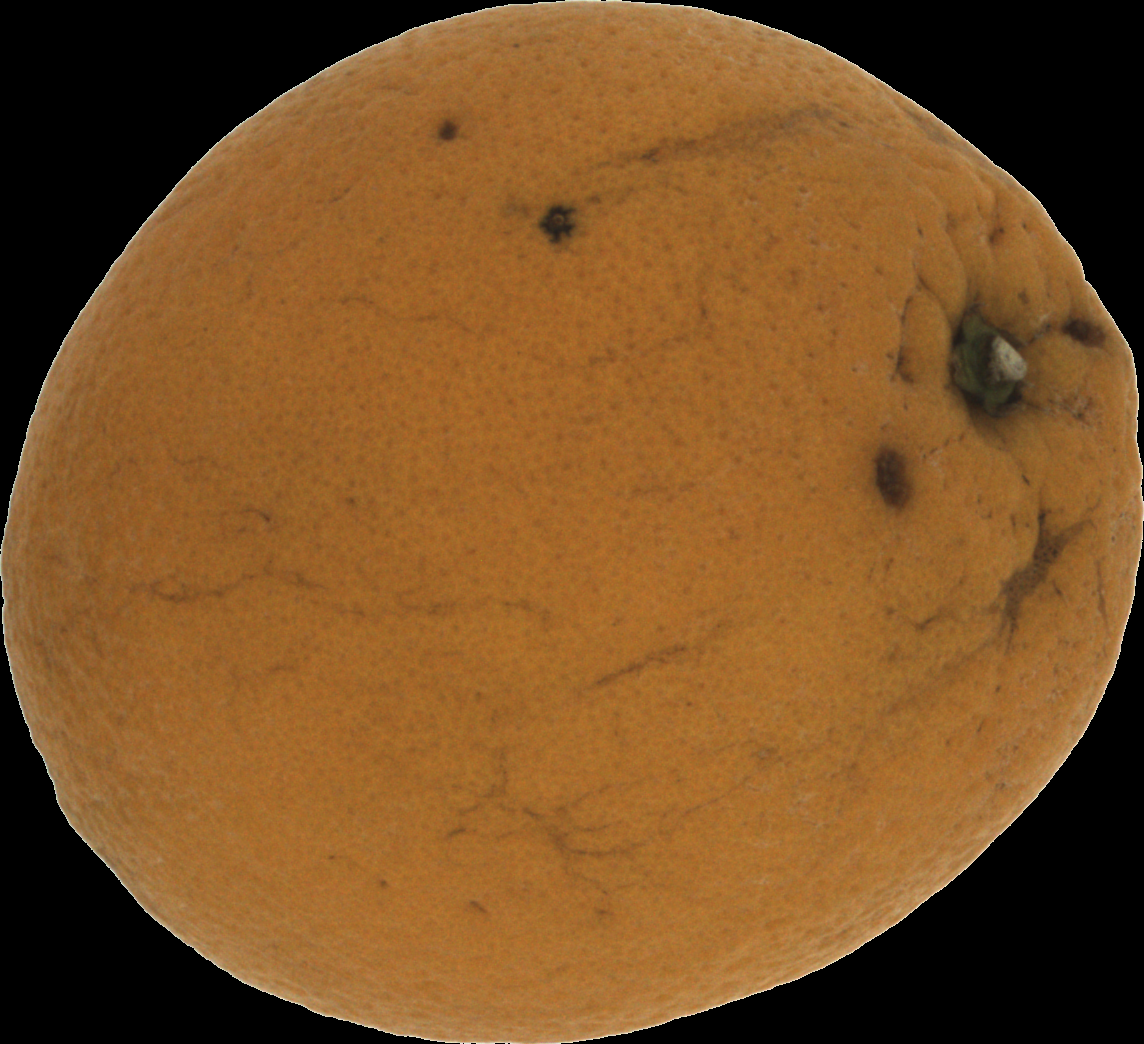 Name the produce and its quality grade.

orange, bad
